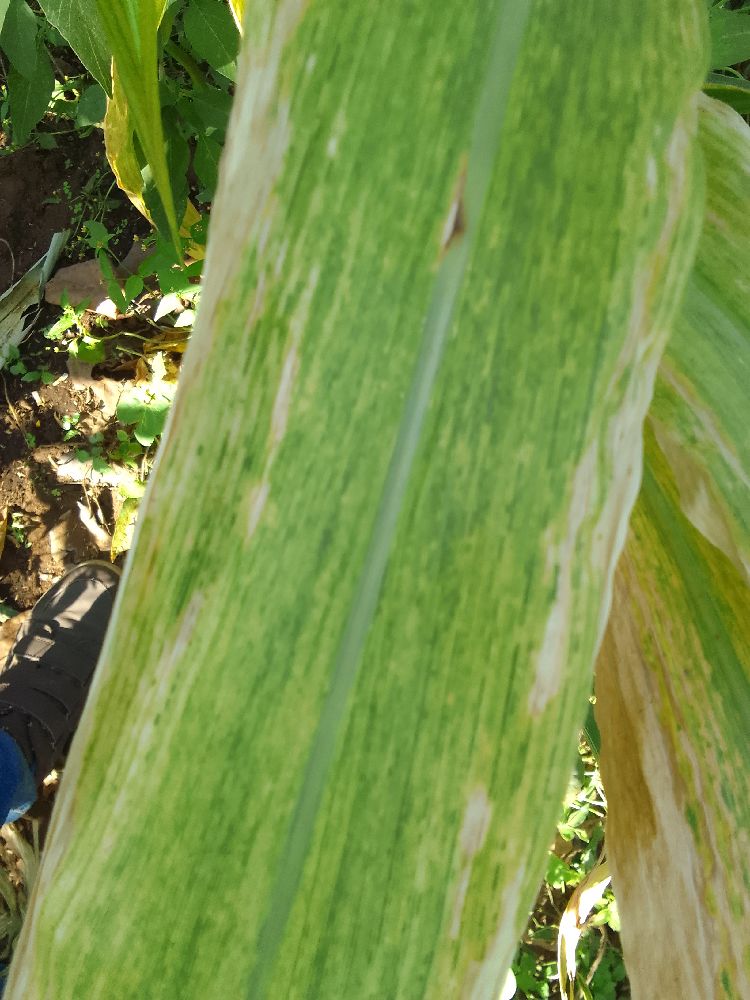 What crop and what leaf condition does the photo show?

maize, maize lethal necrosis
